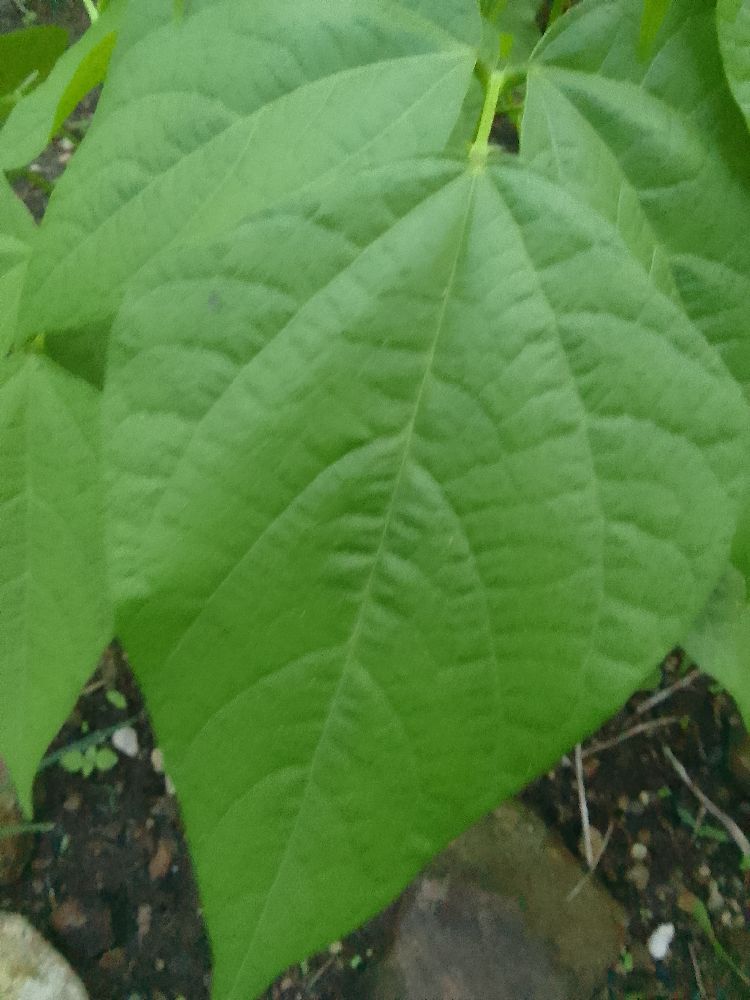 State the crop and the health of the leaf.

common bean, healthy
